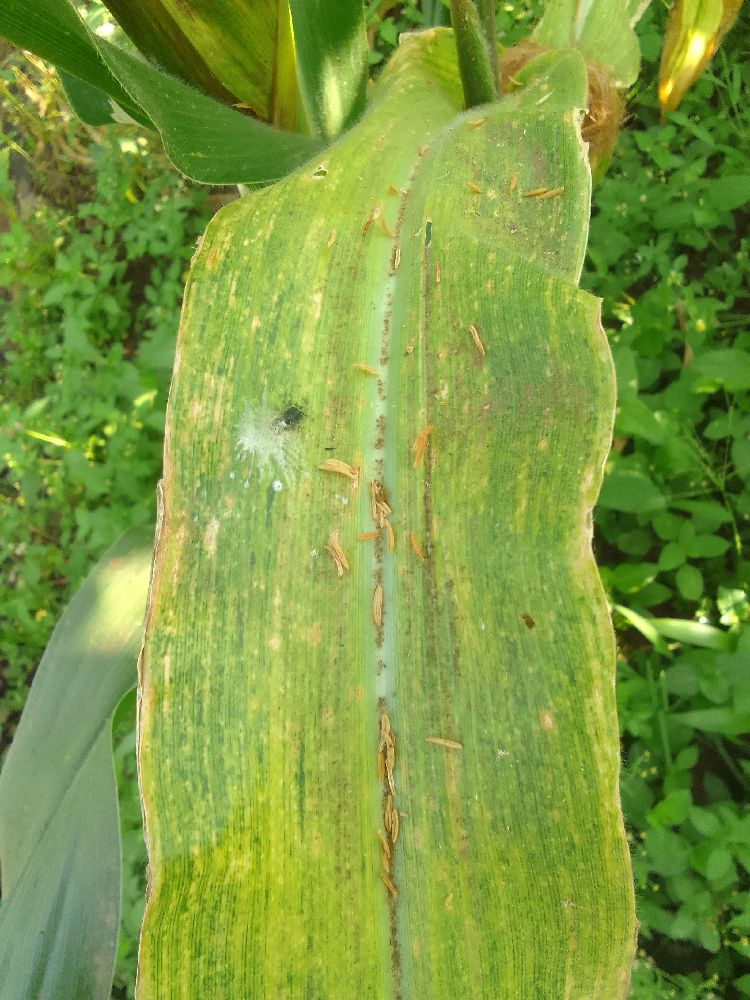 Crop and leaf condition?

maize, maize lethal necrosis
